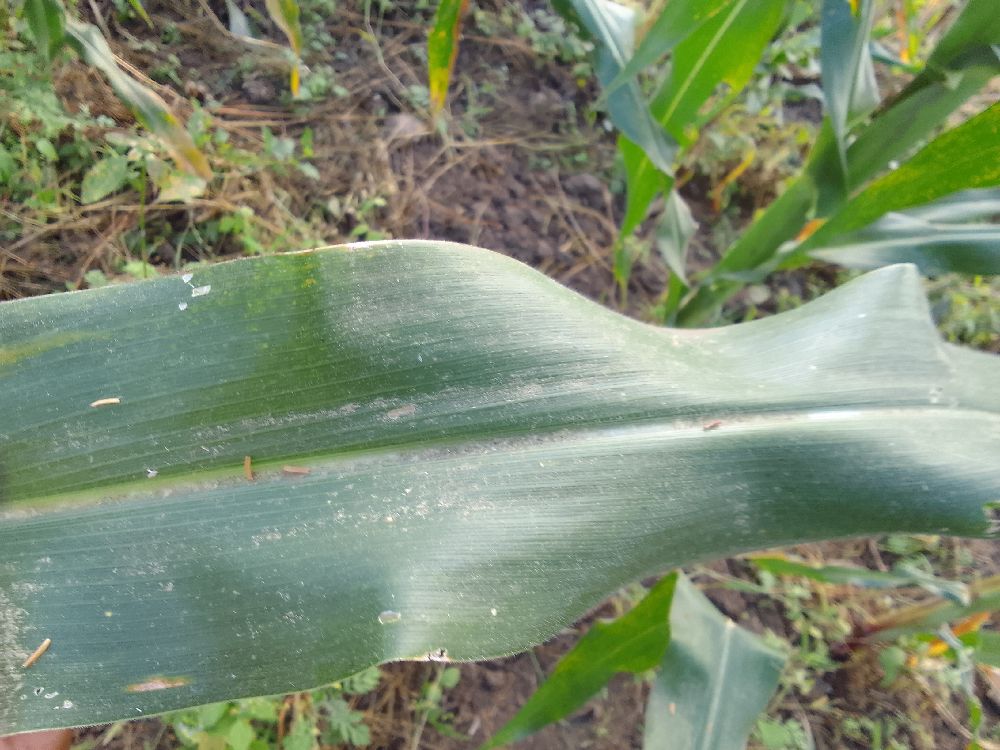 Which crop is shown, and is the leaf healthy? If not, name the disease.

maize, healthy
